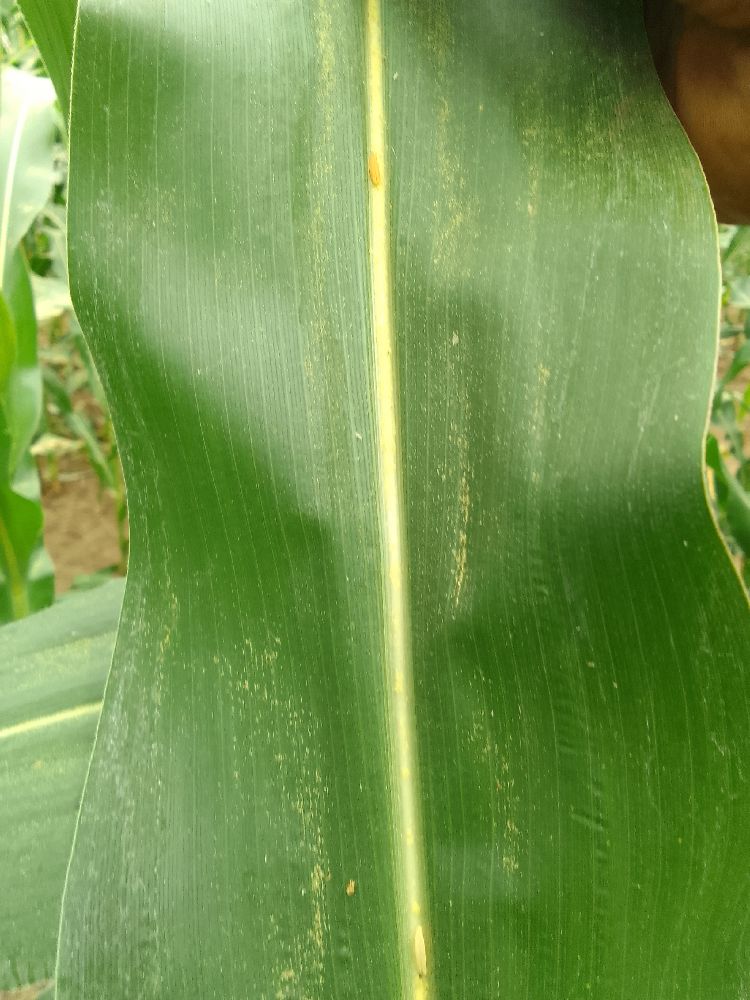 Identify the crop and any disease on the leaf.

maize, healthy
